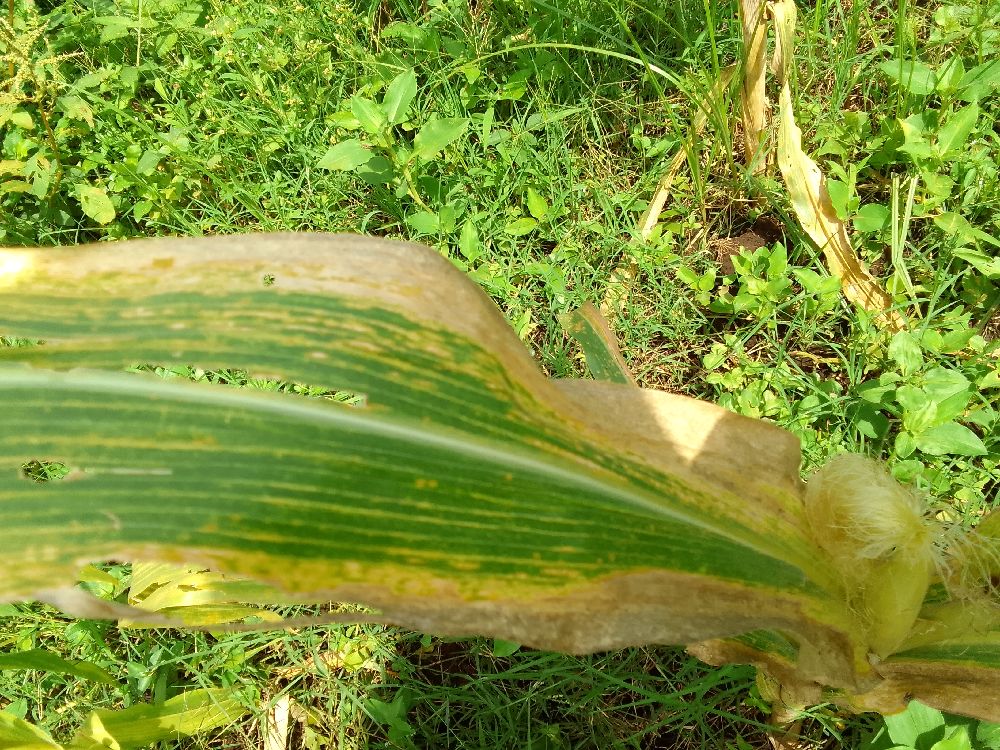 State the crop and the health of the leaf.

maize, maize lethal necrosis
